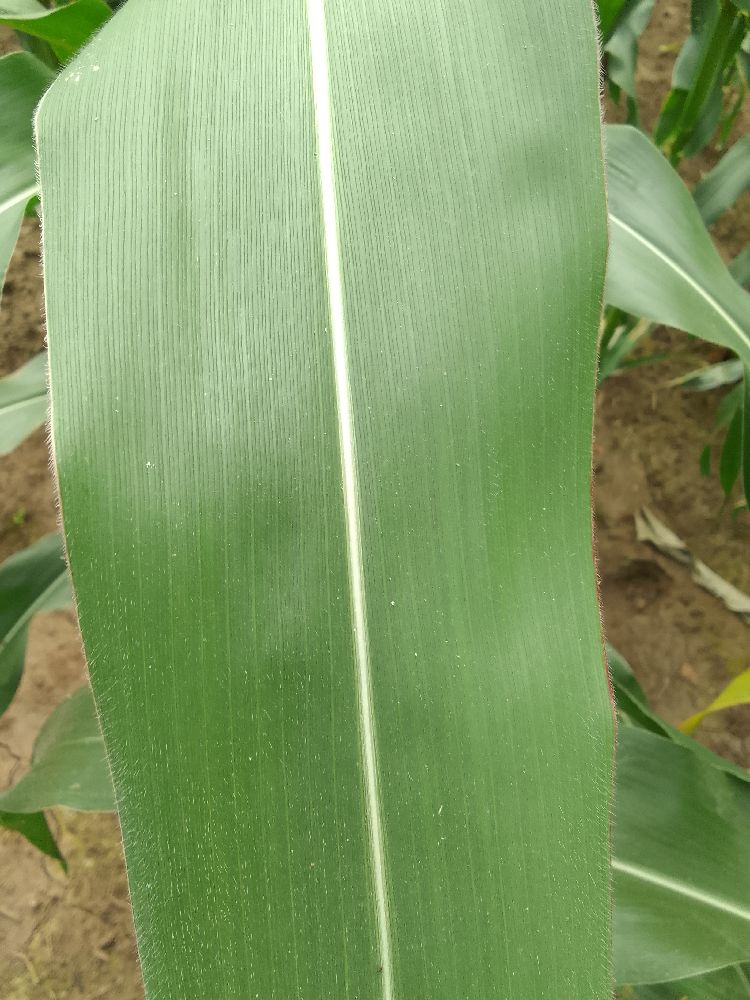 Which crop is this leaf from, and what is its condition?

maize, healthy
